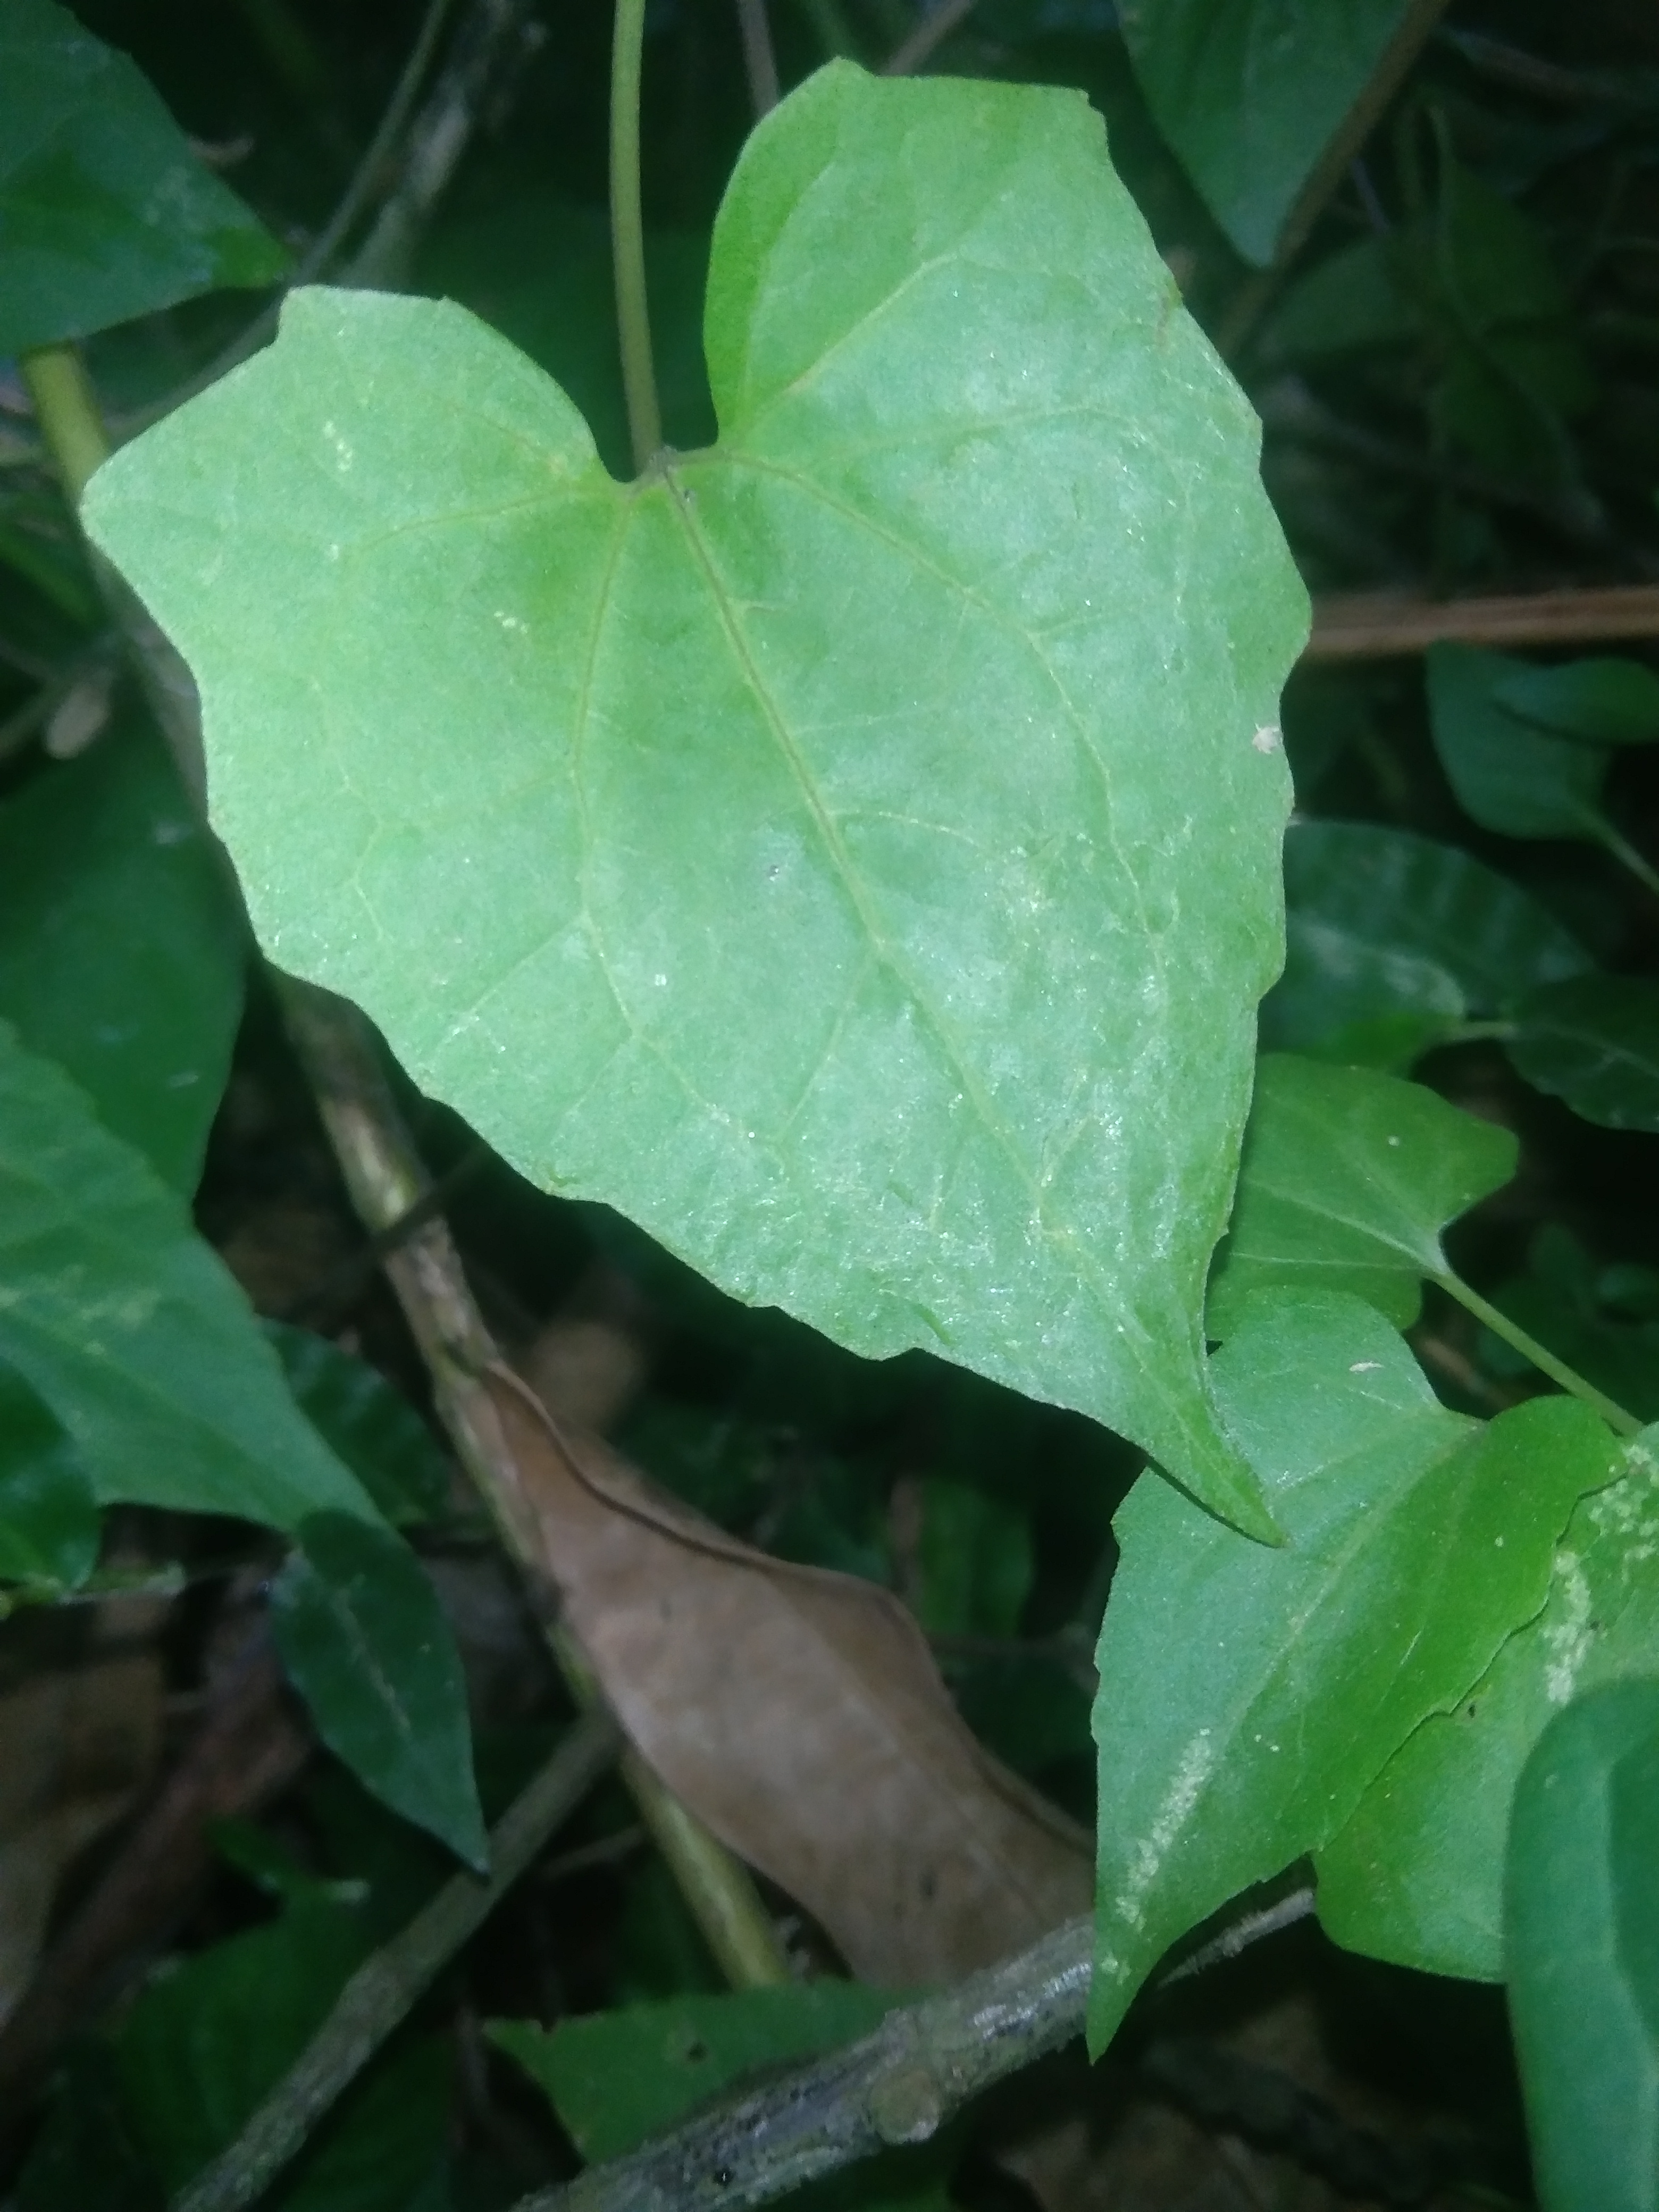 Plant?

bitter vine
